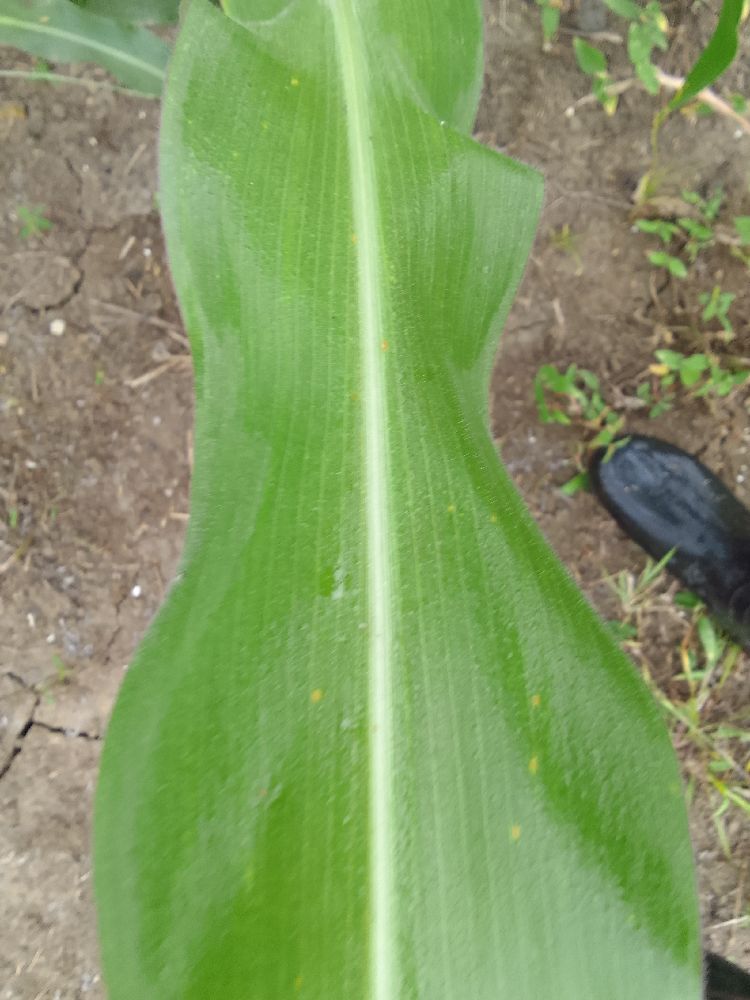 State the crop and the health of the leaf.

maize, healthy
